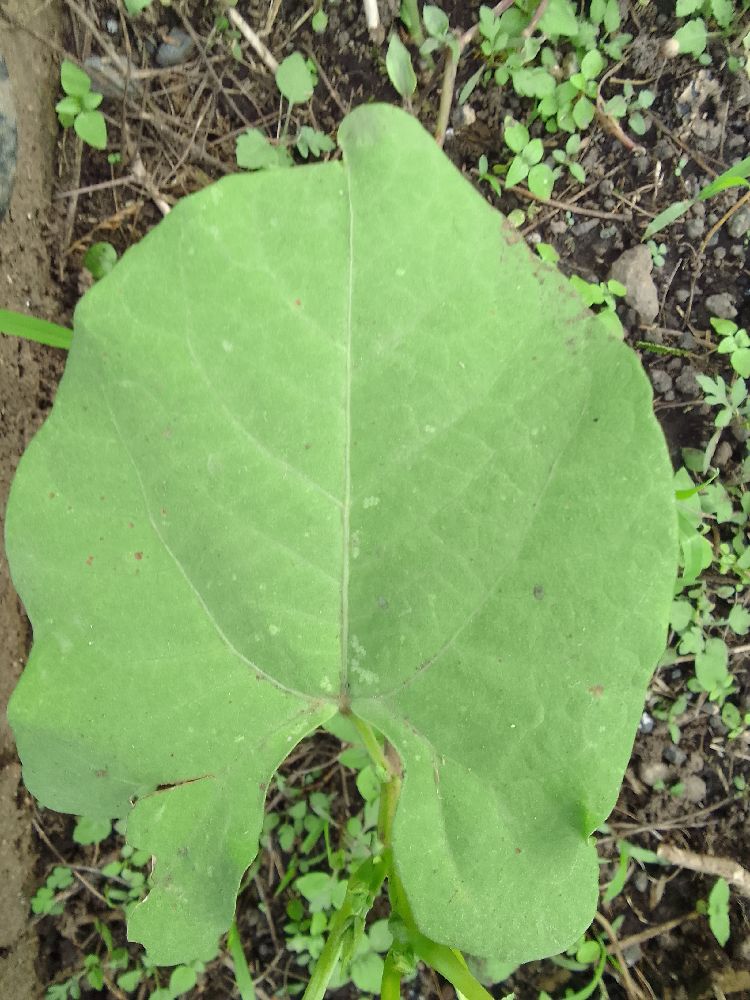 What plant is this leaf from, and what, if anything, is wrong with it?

common bean, healthy
